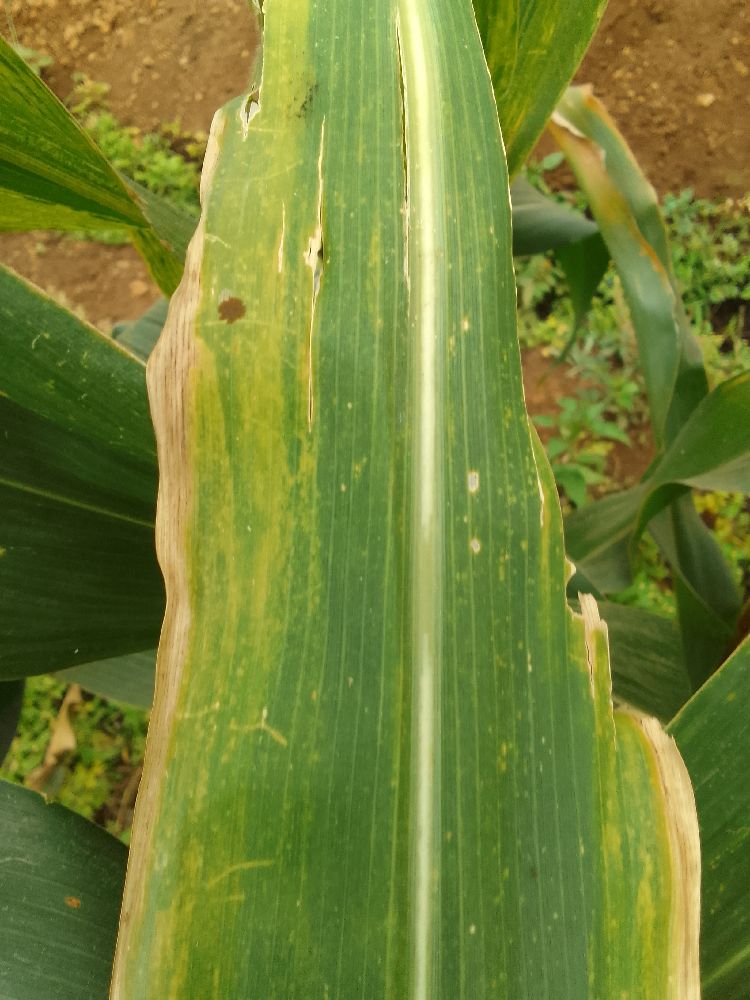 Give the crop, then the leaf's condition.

maize, maize lethal necrosis
